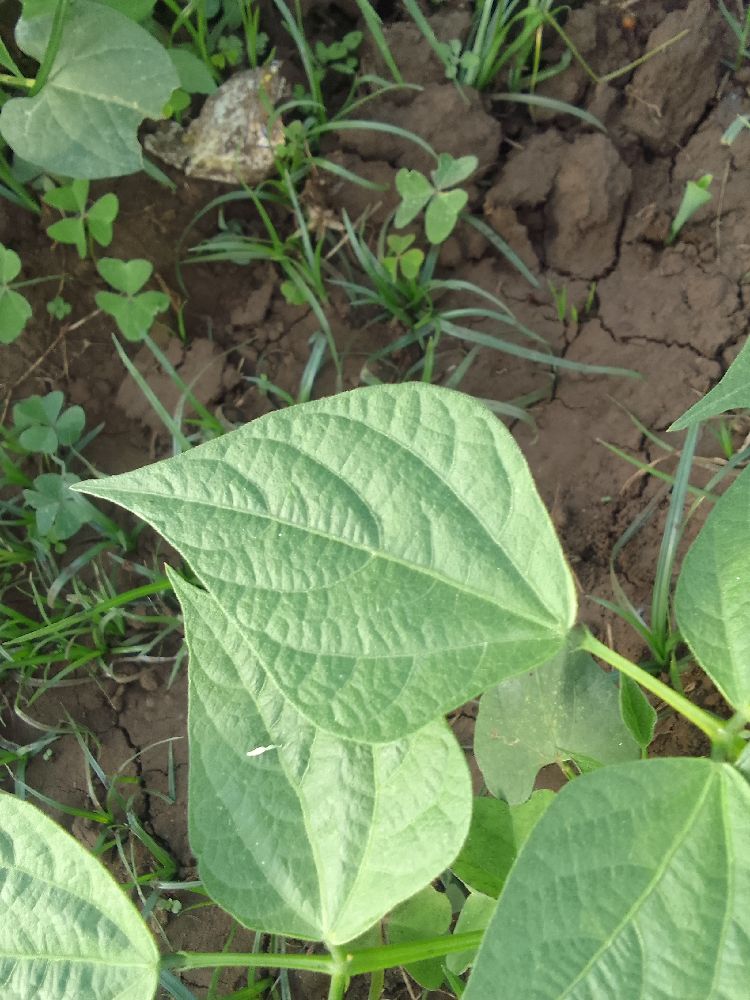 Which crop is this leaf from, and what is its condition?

common bean, healthy
